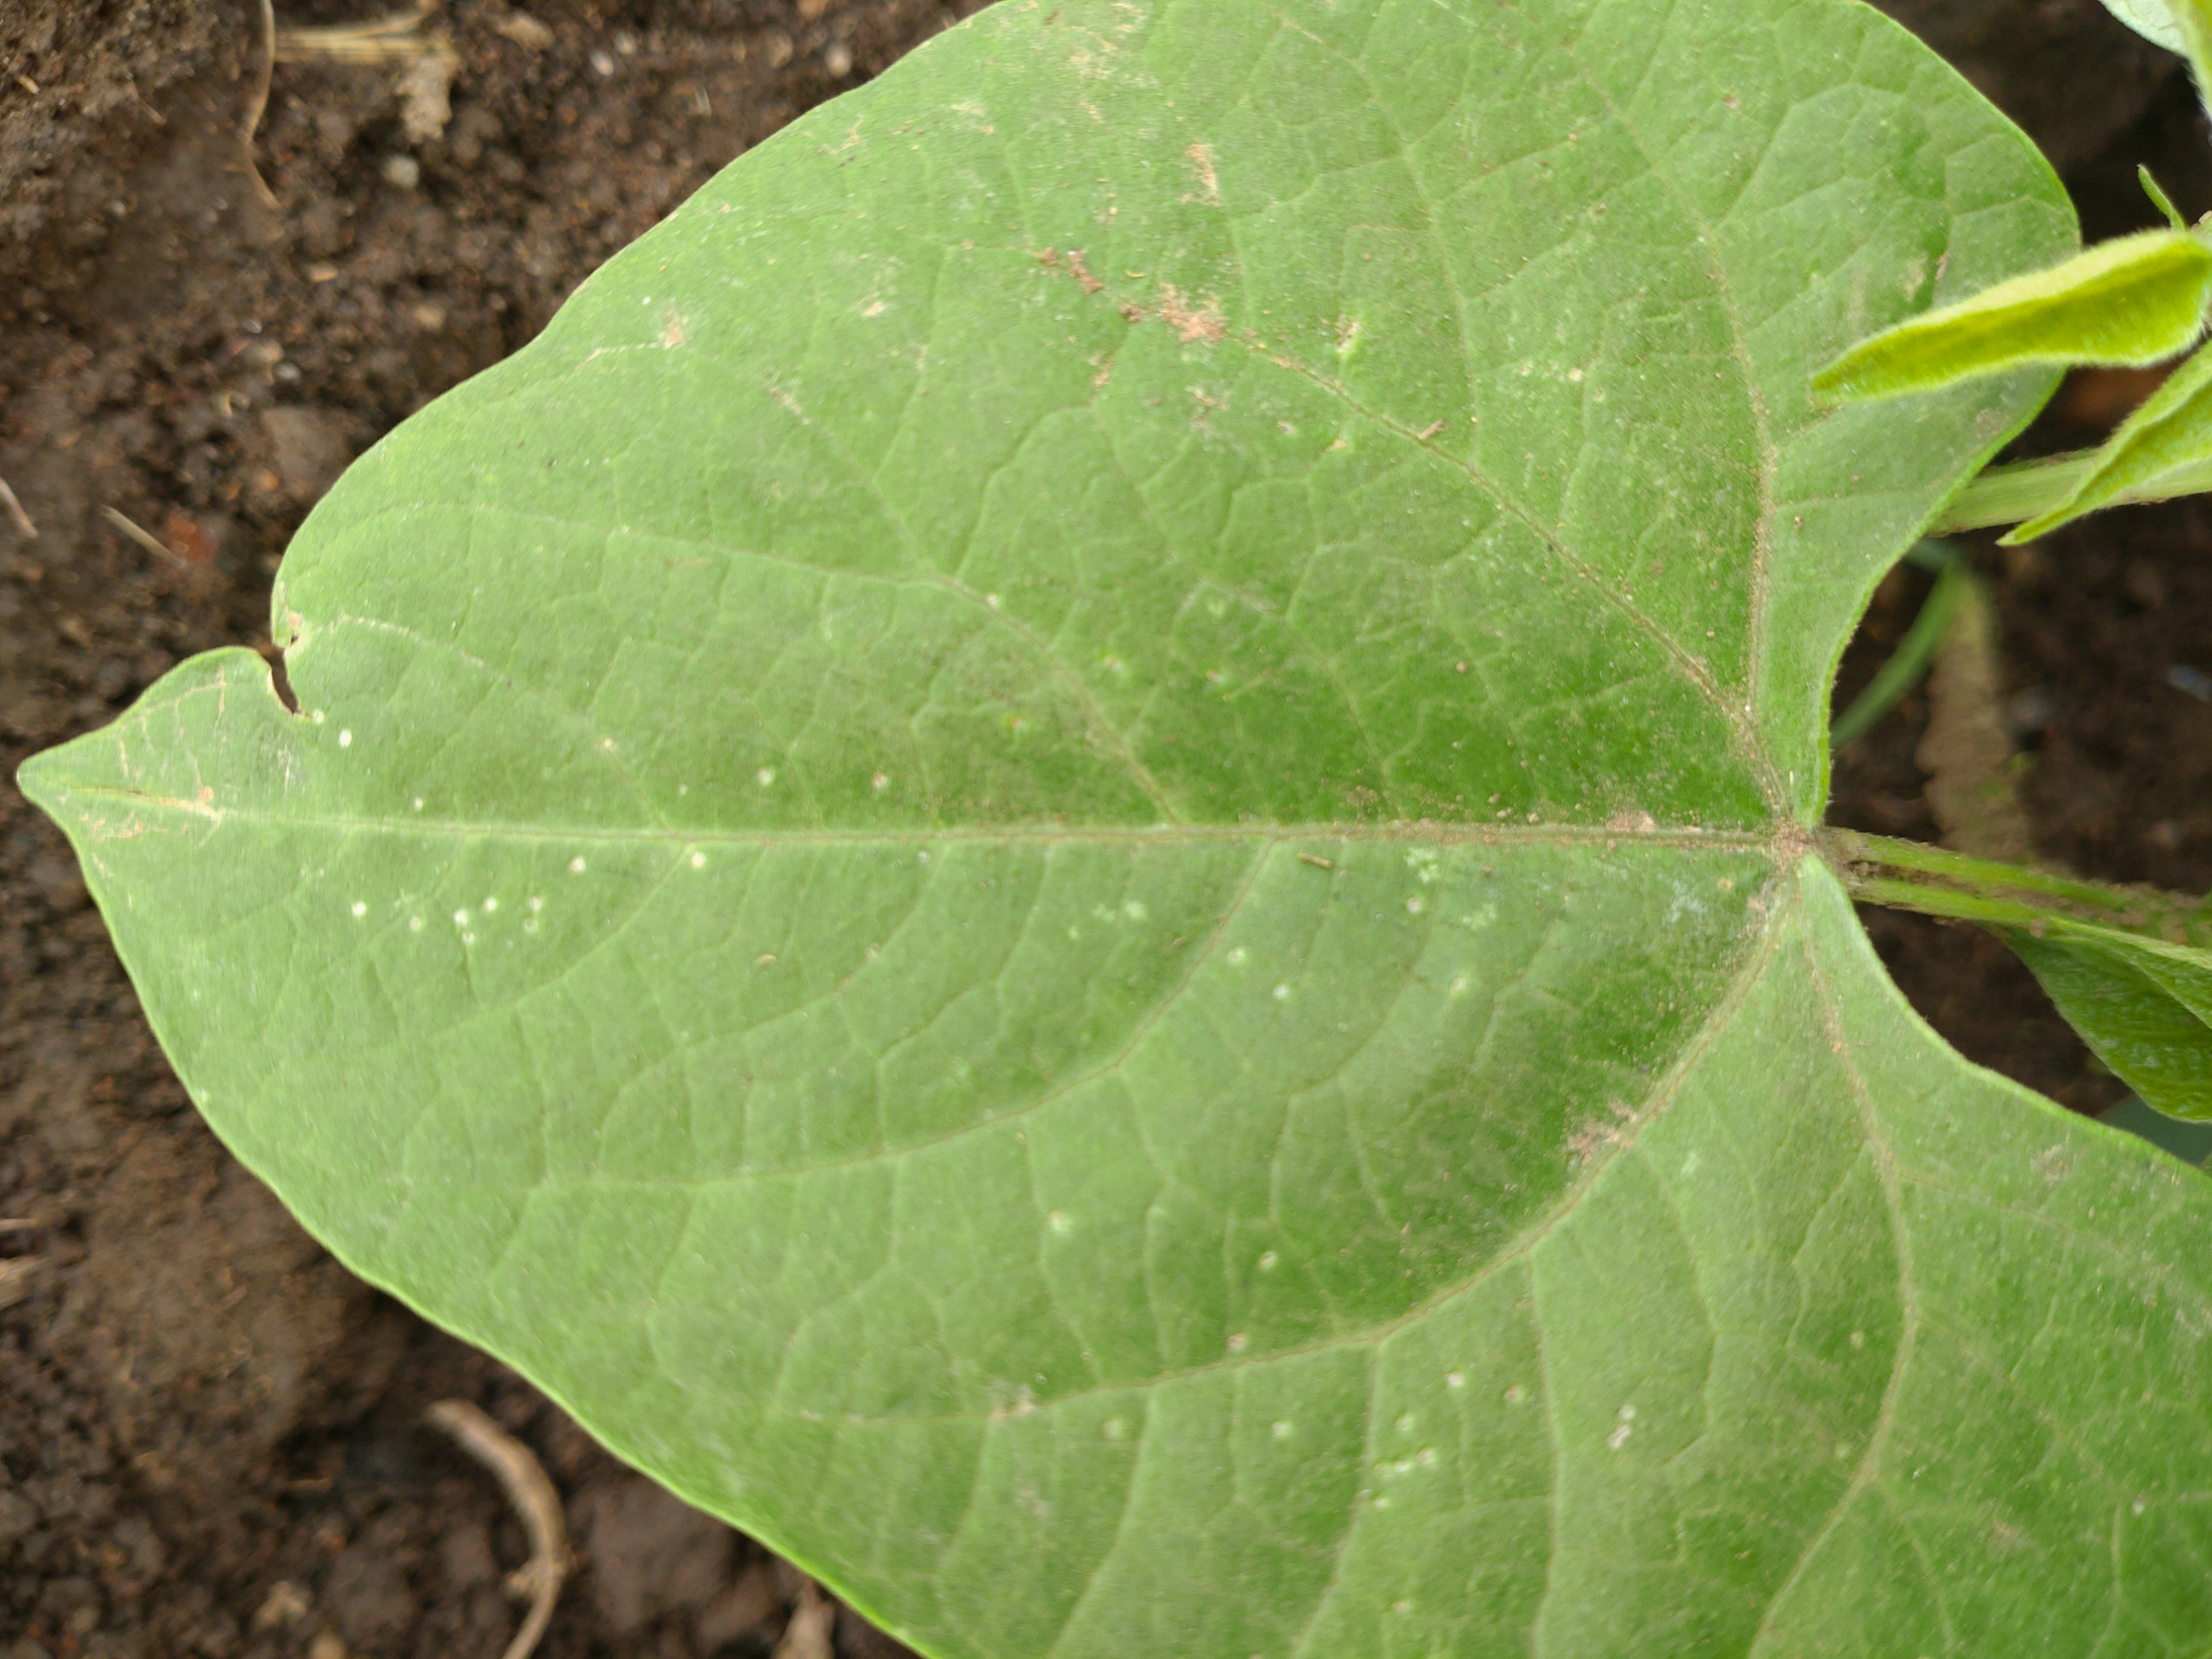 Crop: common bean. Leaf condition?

healthy
